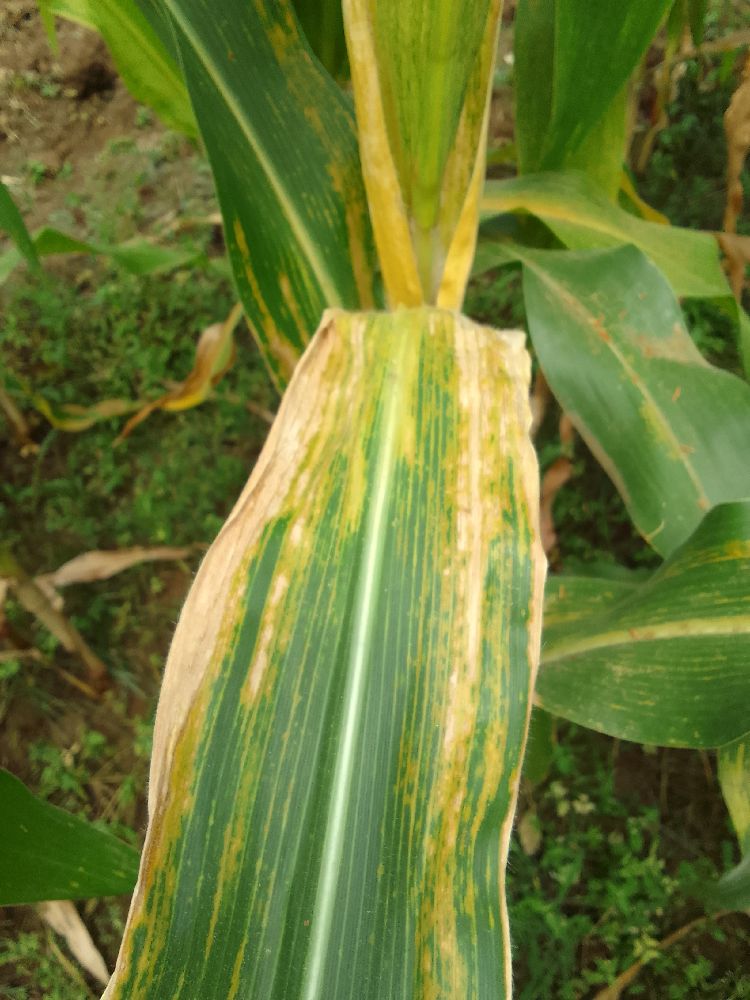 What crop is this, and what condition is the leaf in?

maize, maize lethal necrosis
